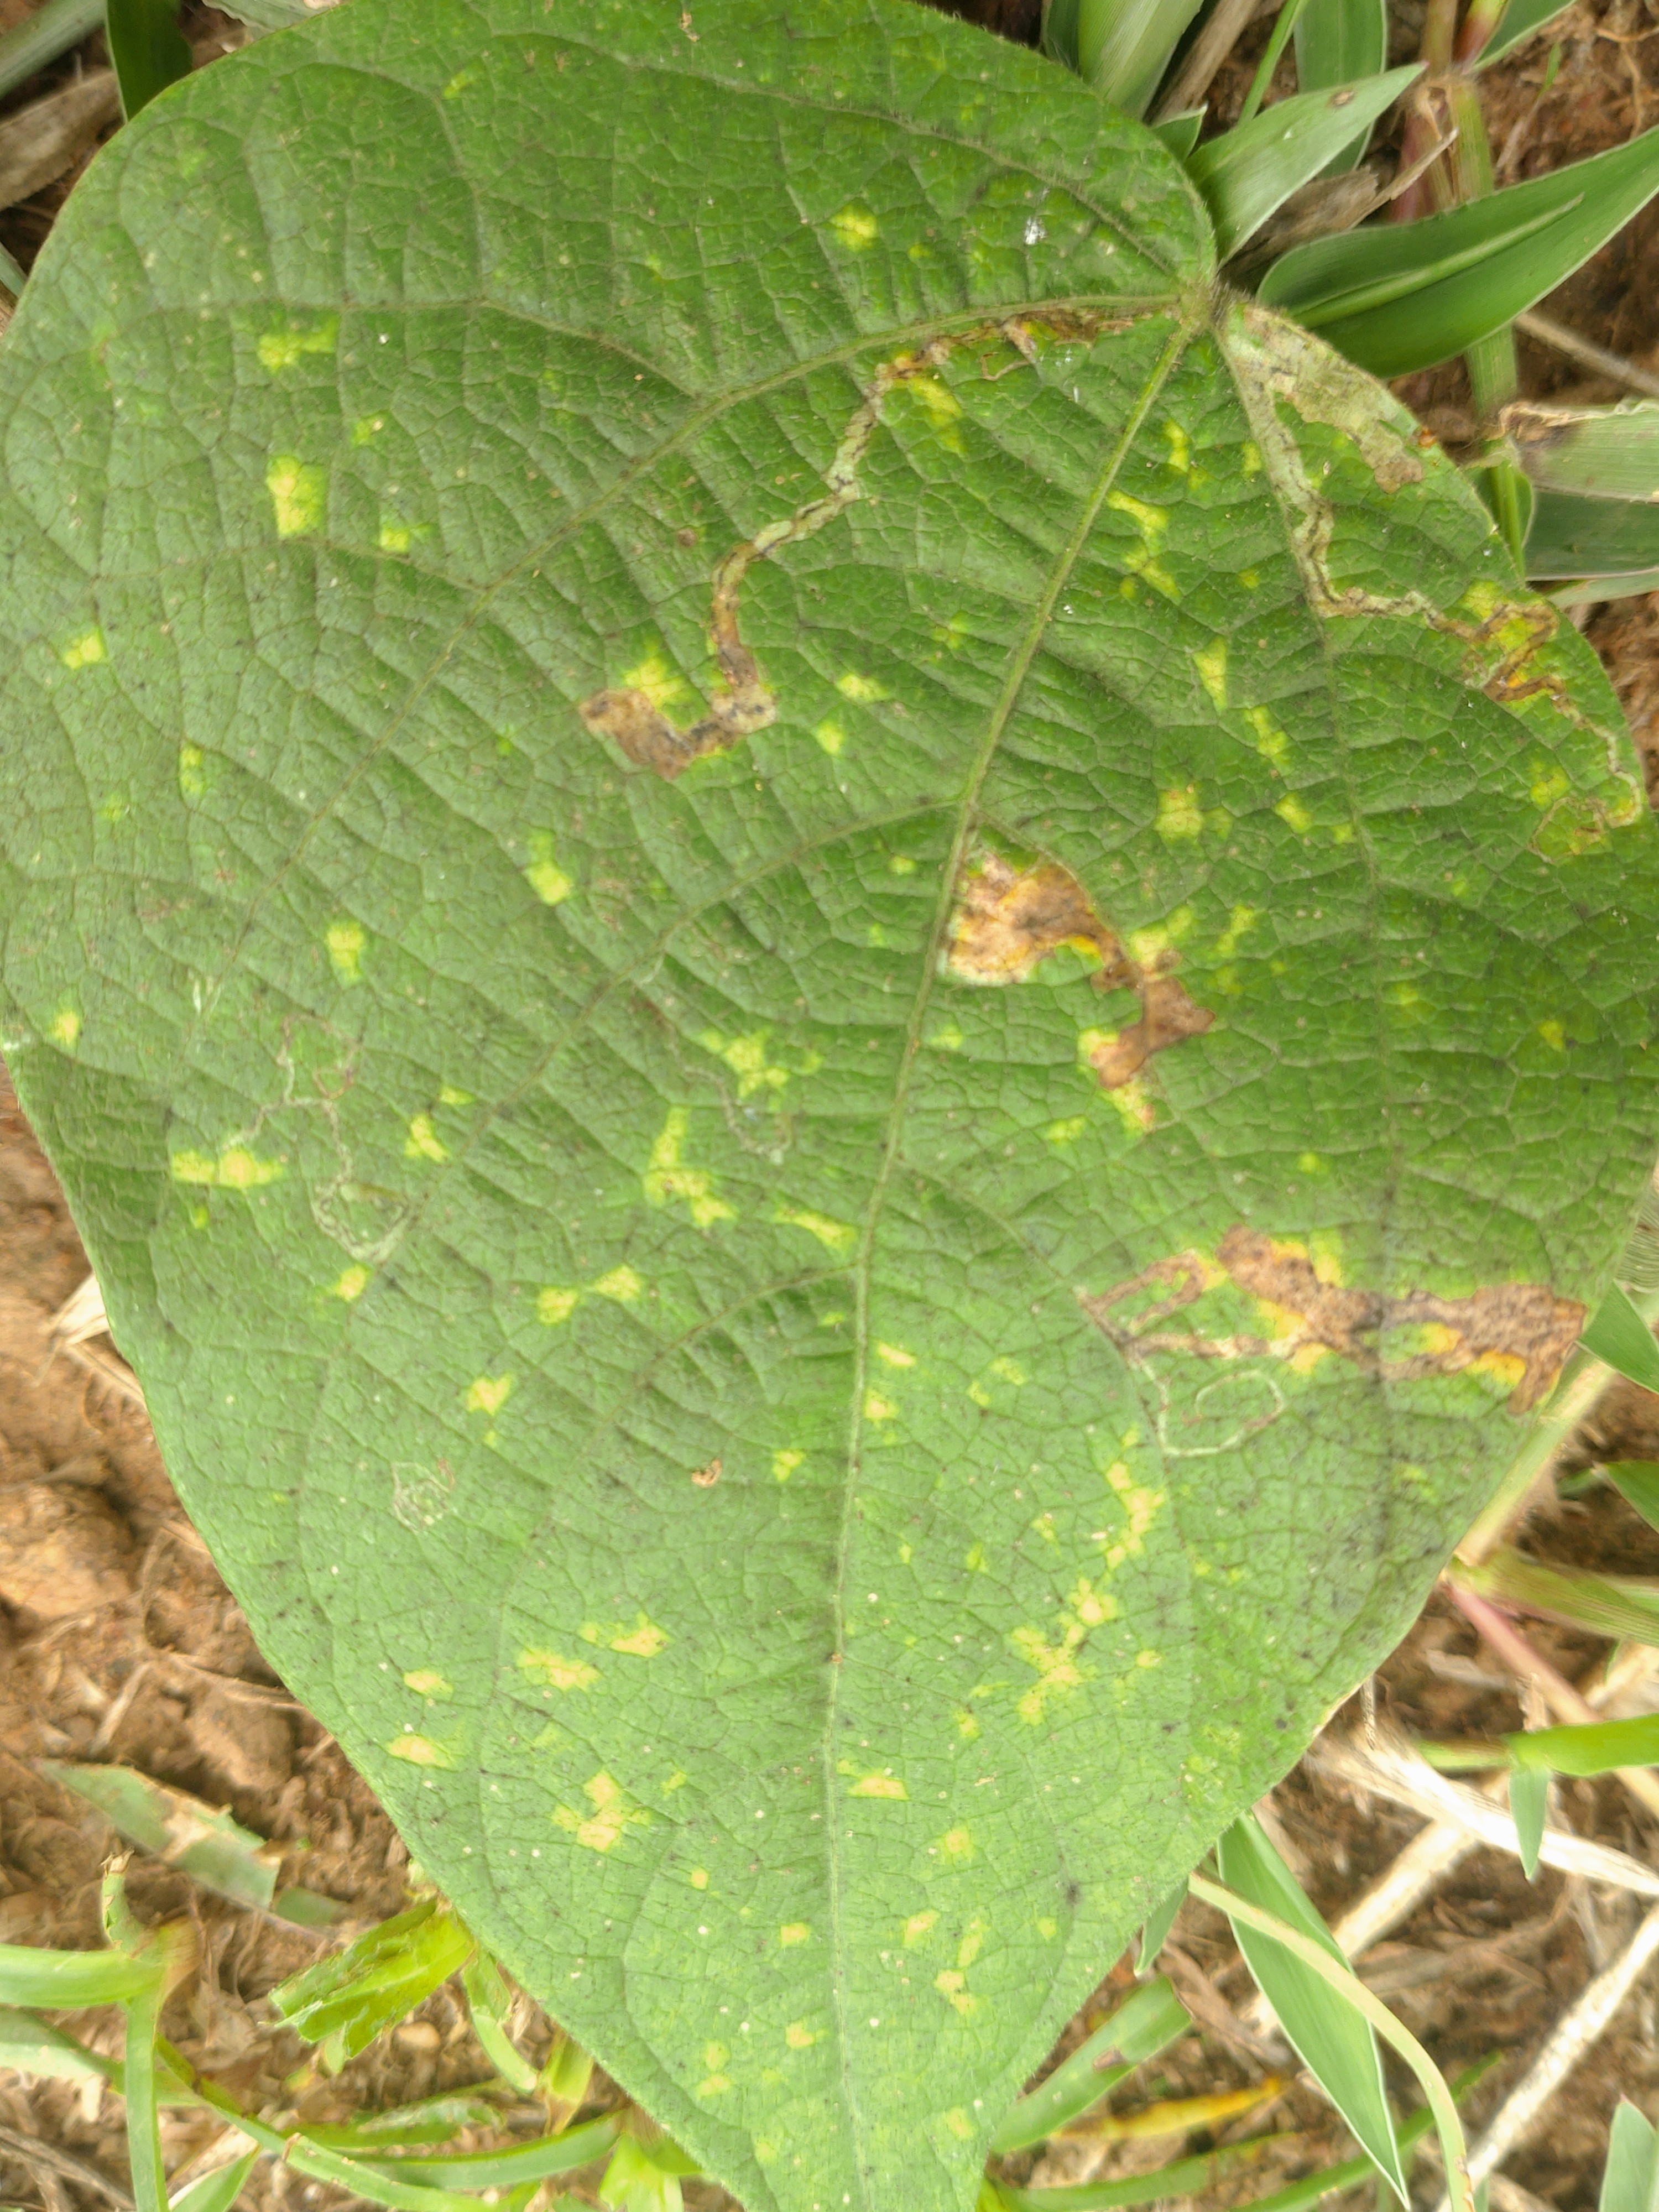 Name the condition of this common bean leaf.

rust
